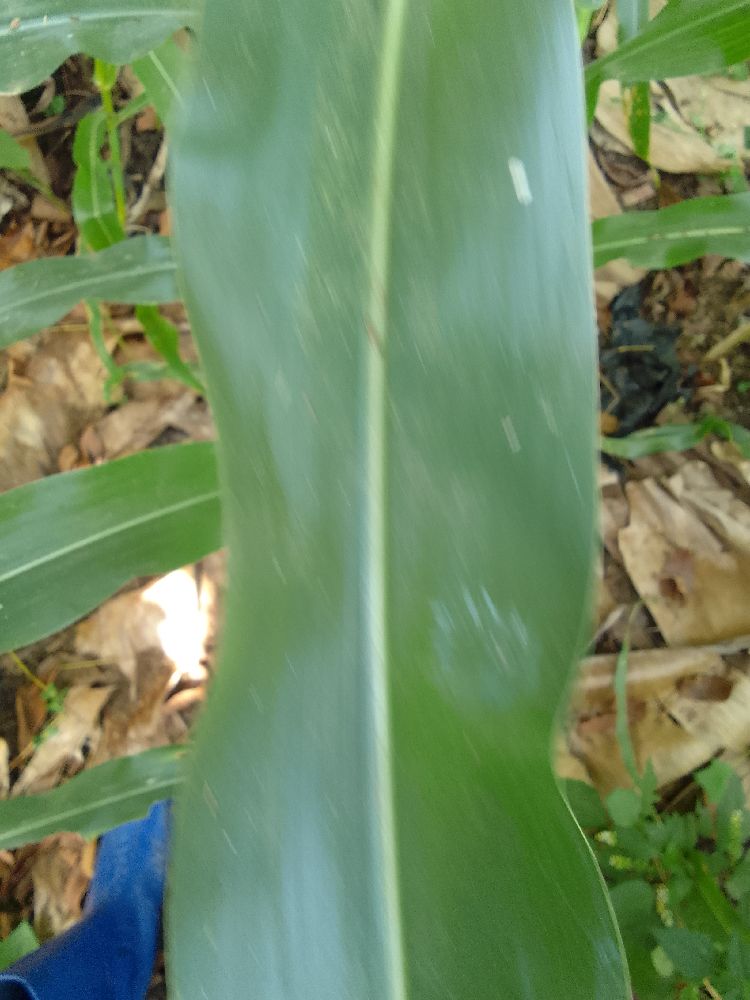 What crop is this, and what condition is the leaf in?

maize, healthy
